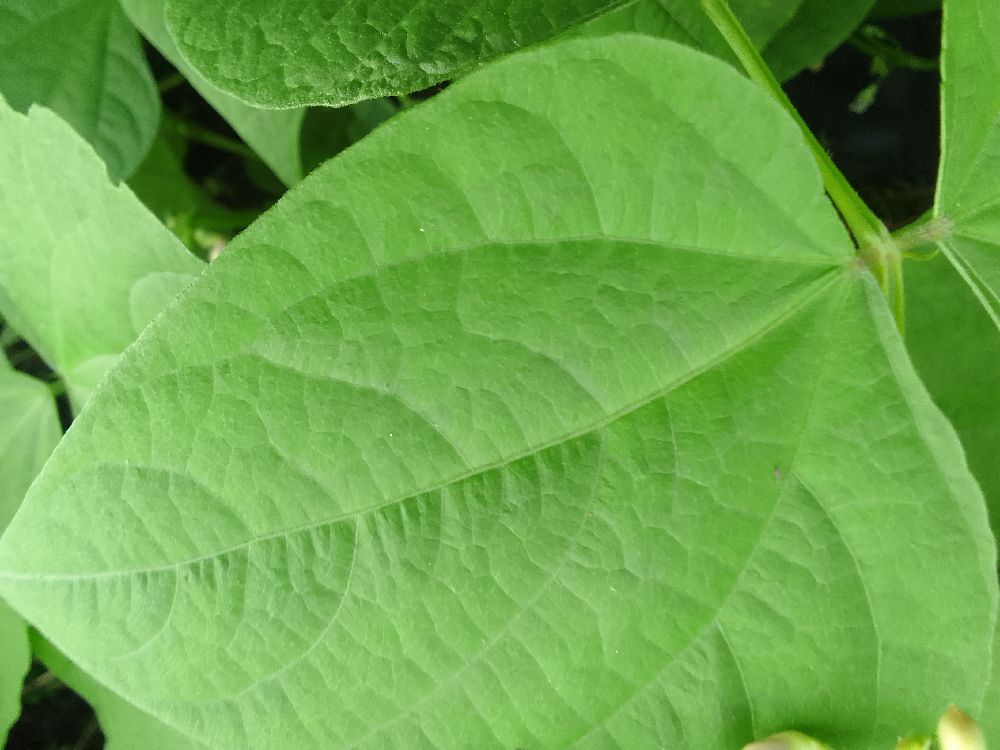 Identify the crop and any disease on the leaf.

common bean, healthy
